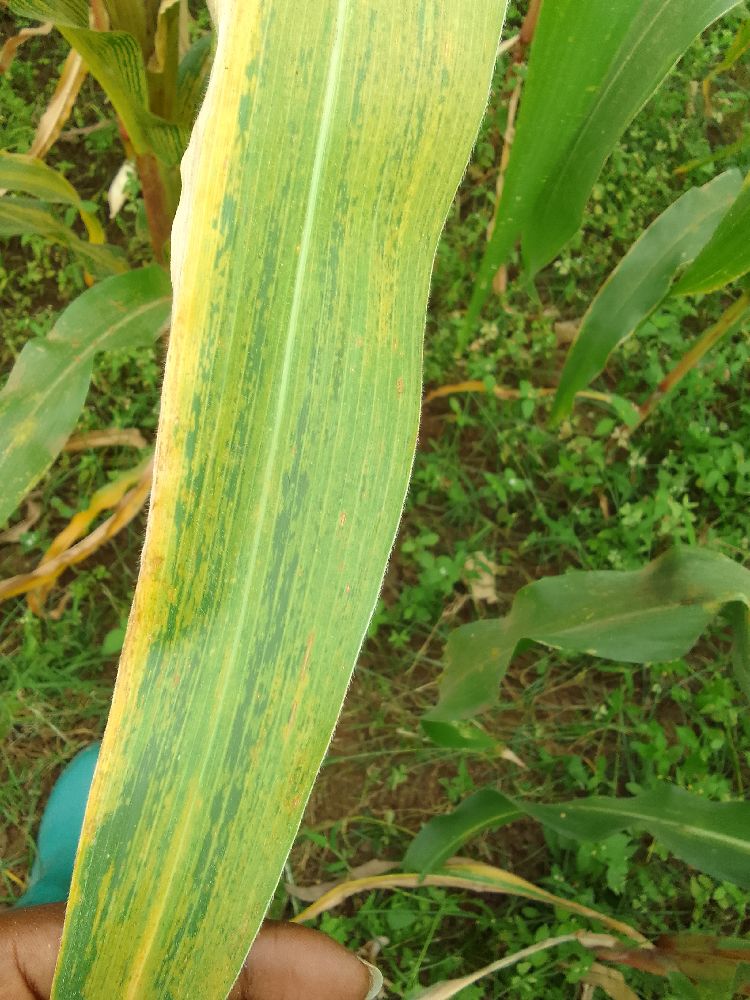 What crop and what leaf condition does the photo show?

maize, maize lethal necrosis
